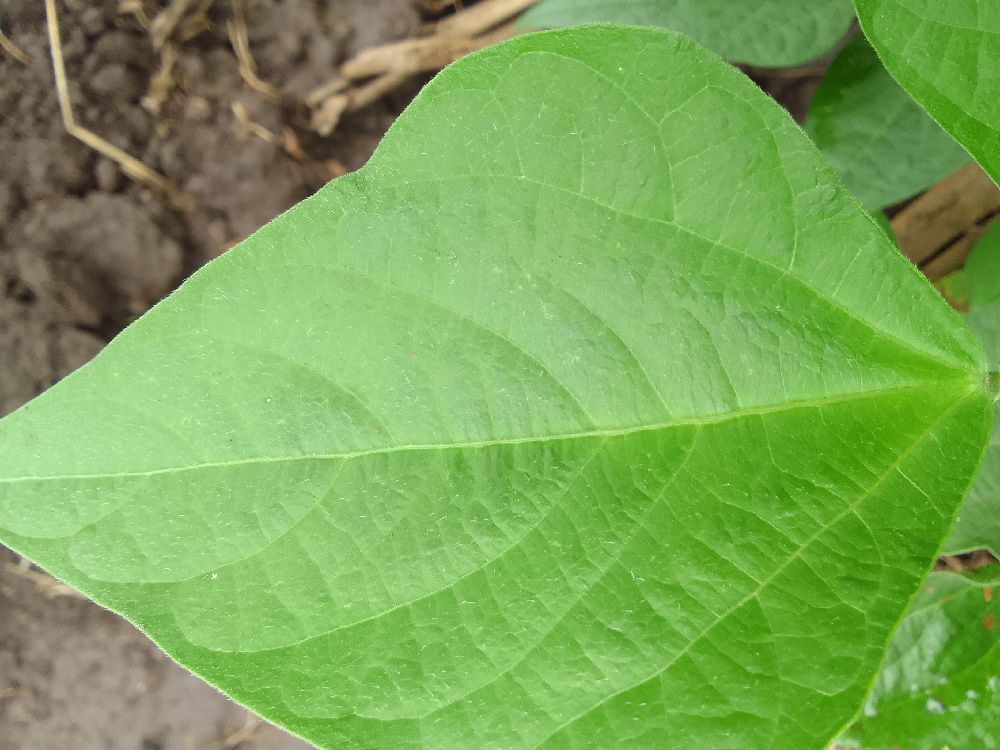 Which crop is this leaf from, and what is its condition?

common bean, healthy
